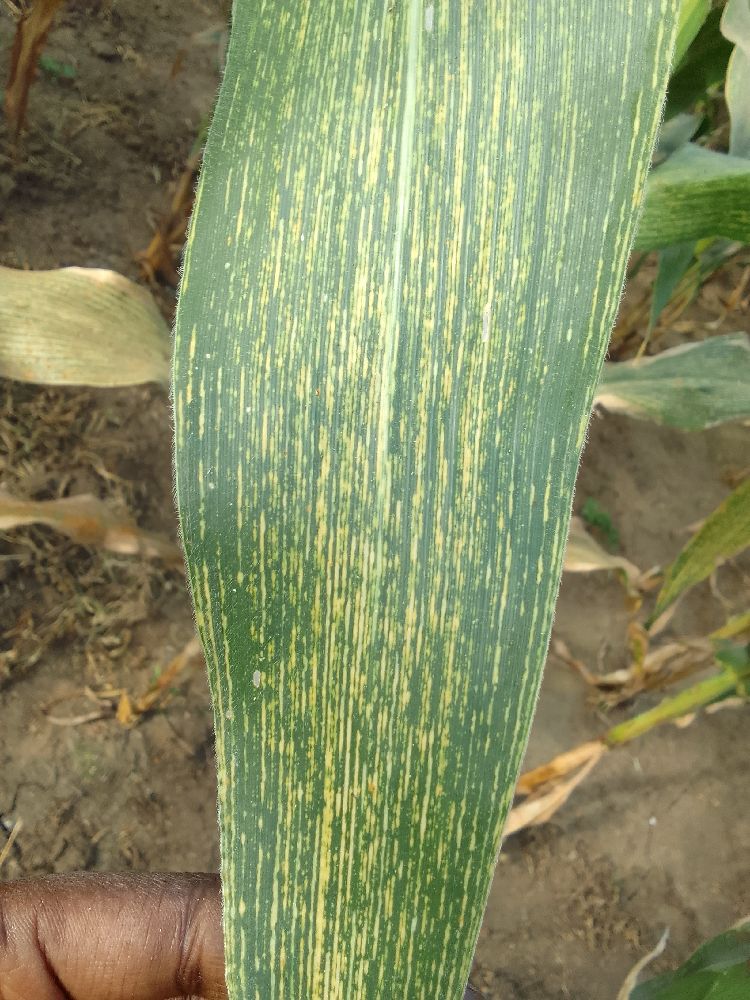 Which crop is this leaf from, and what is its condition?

maize, maize streak virus
